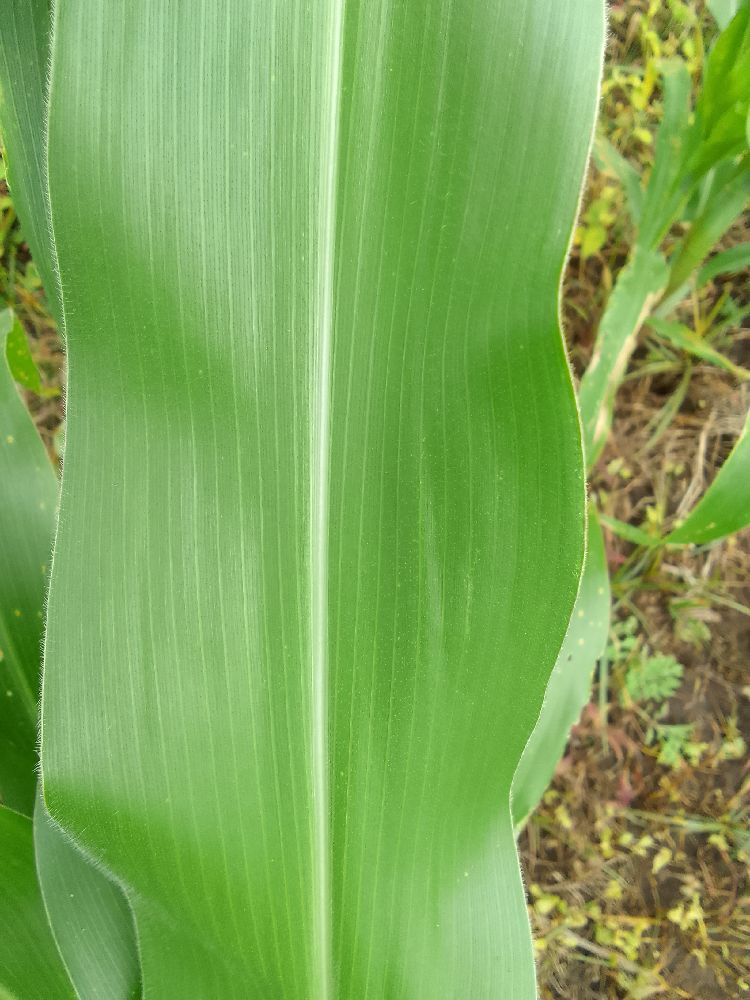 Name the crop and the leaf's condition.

maize, healthy
